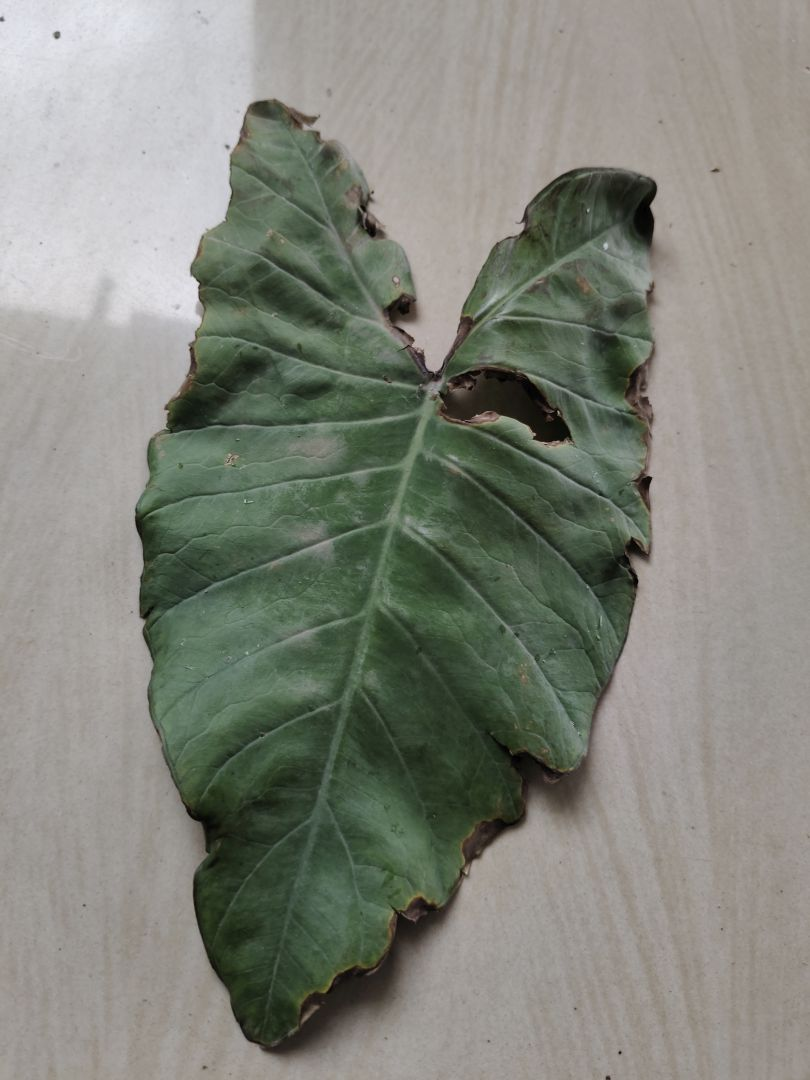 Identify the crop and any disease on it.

taro, leaf blight
